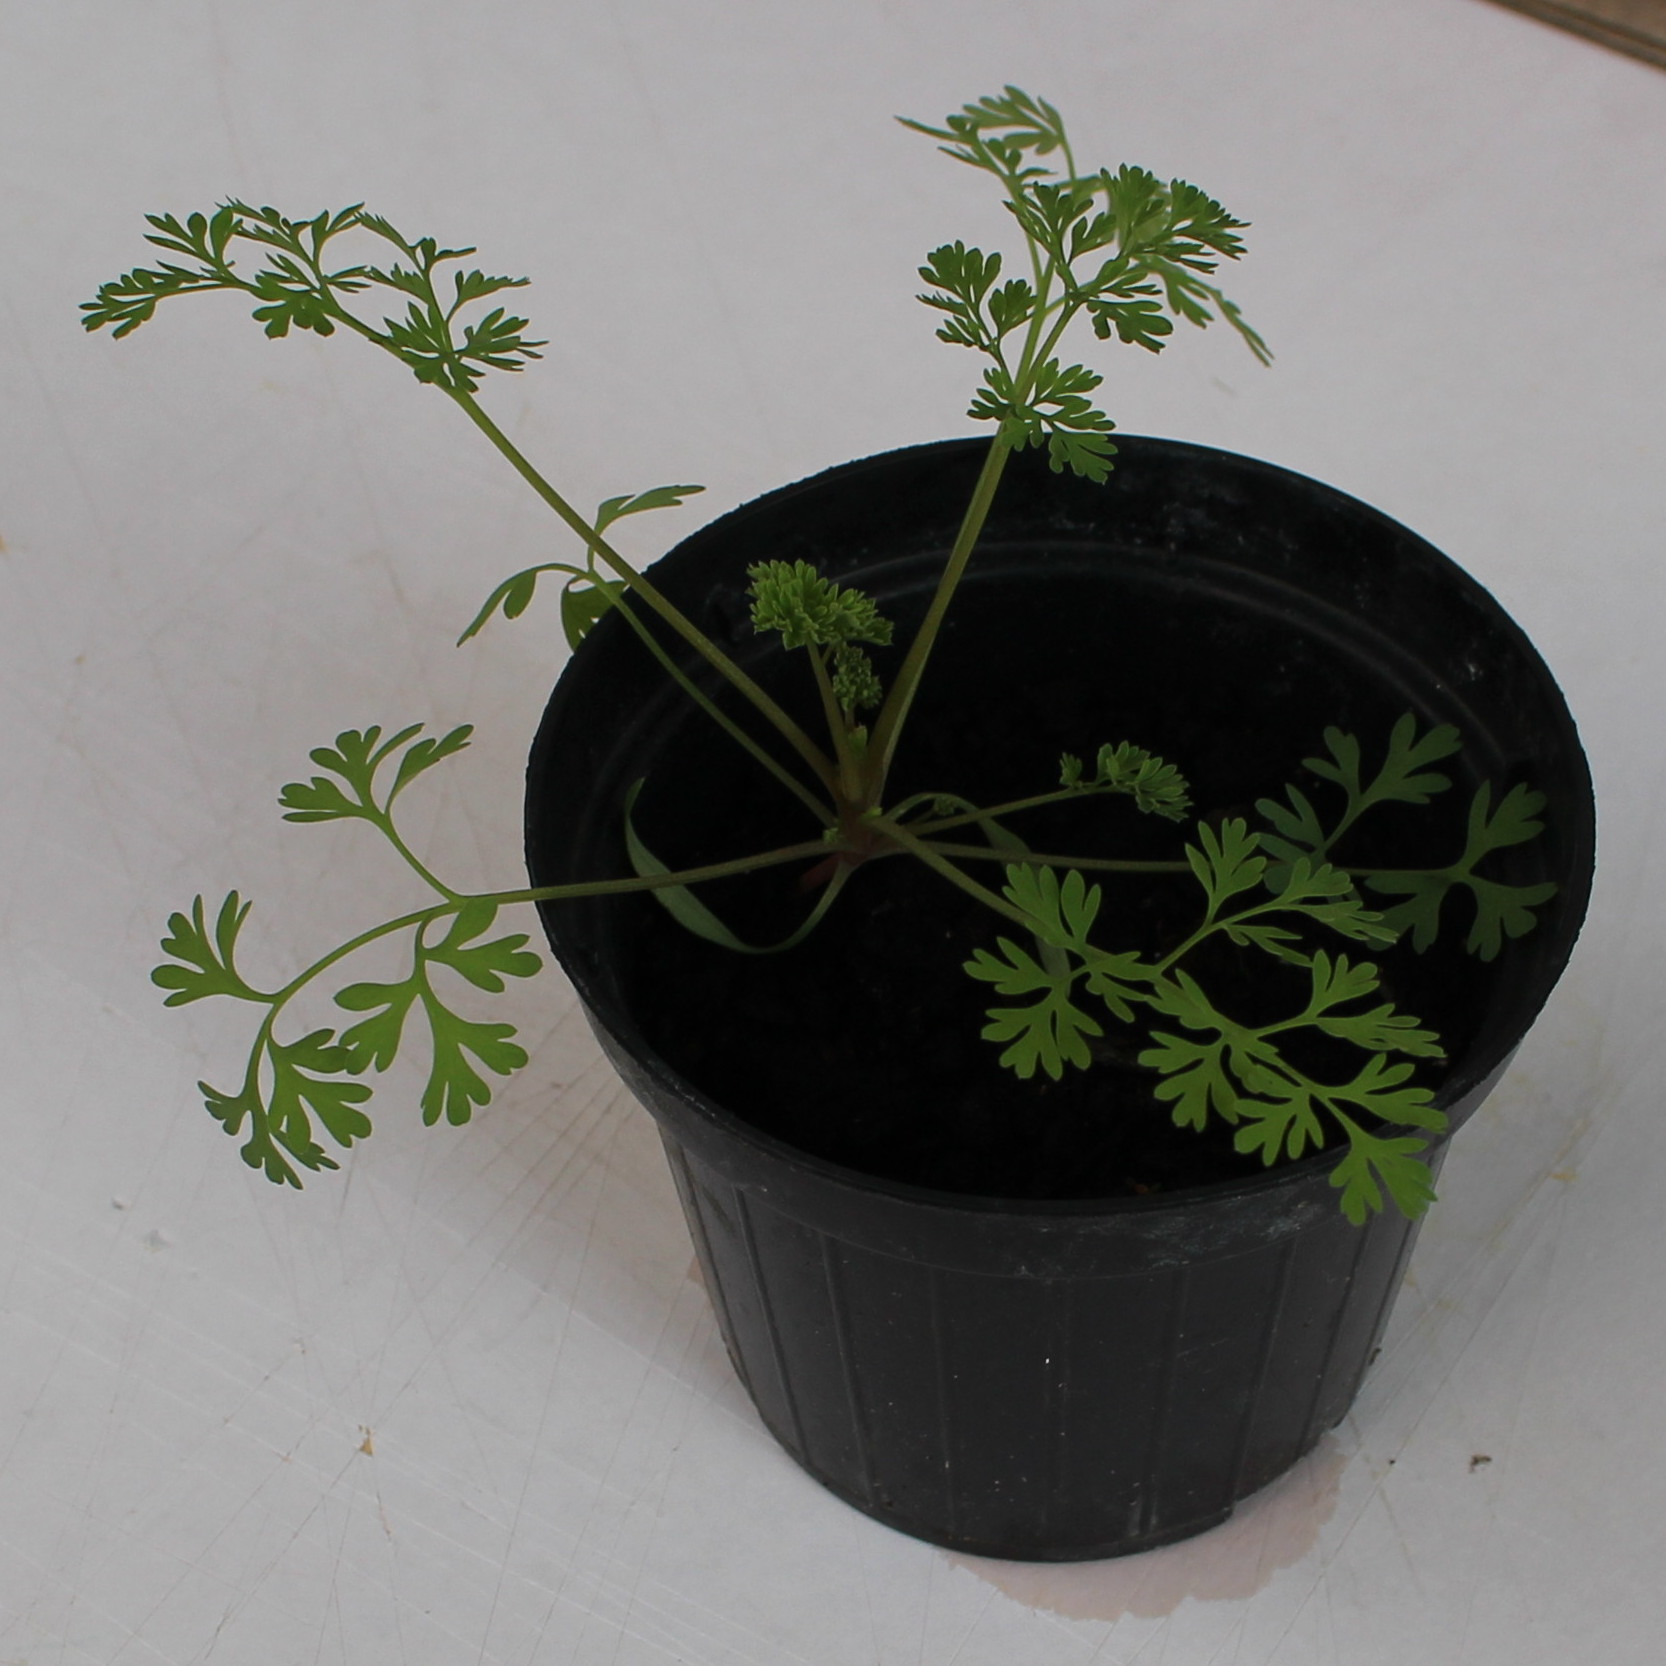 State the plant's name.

Fumaria officinalis
